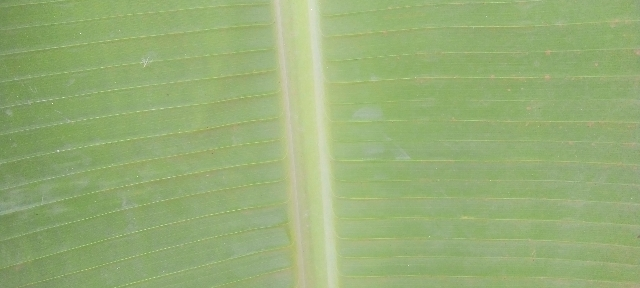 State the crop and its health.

banana, healthy
